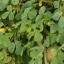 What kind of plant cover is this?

unstructured weed
